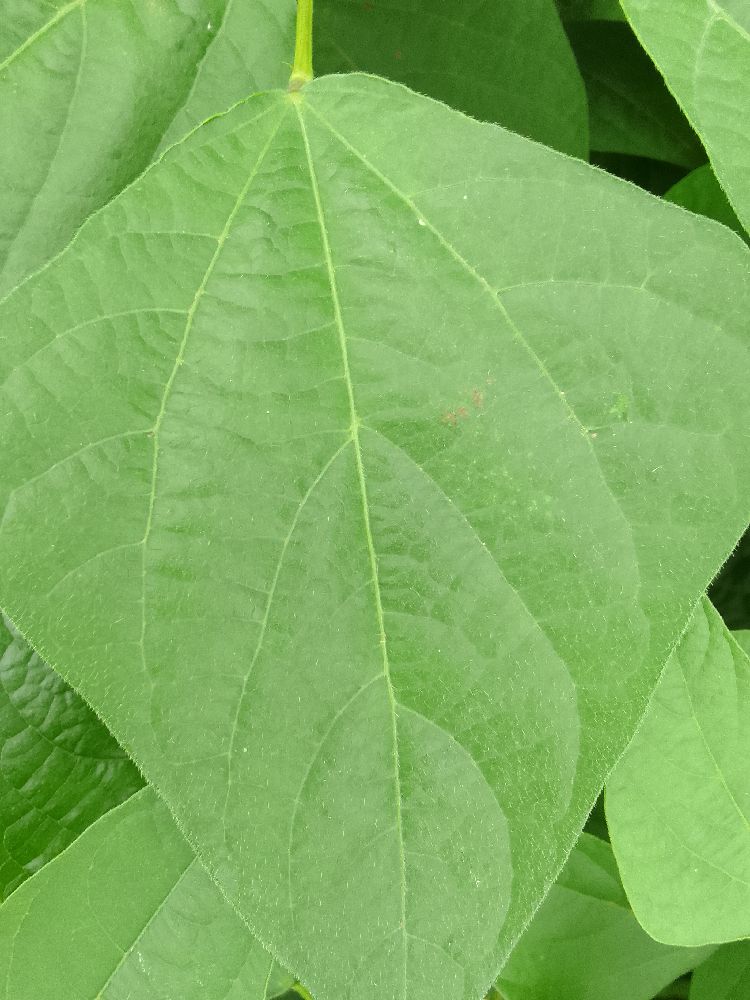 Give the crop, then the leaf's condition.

common bean, healthy
